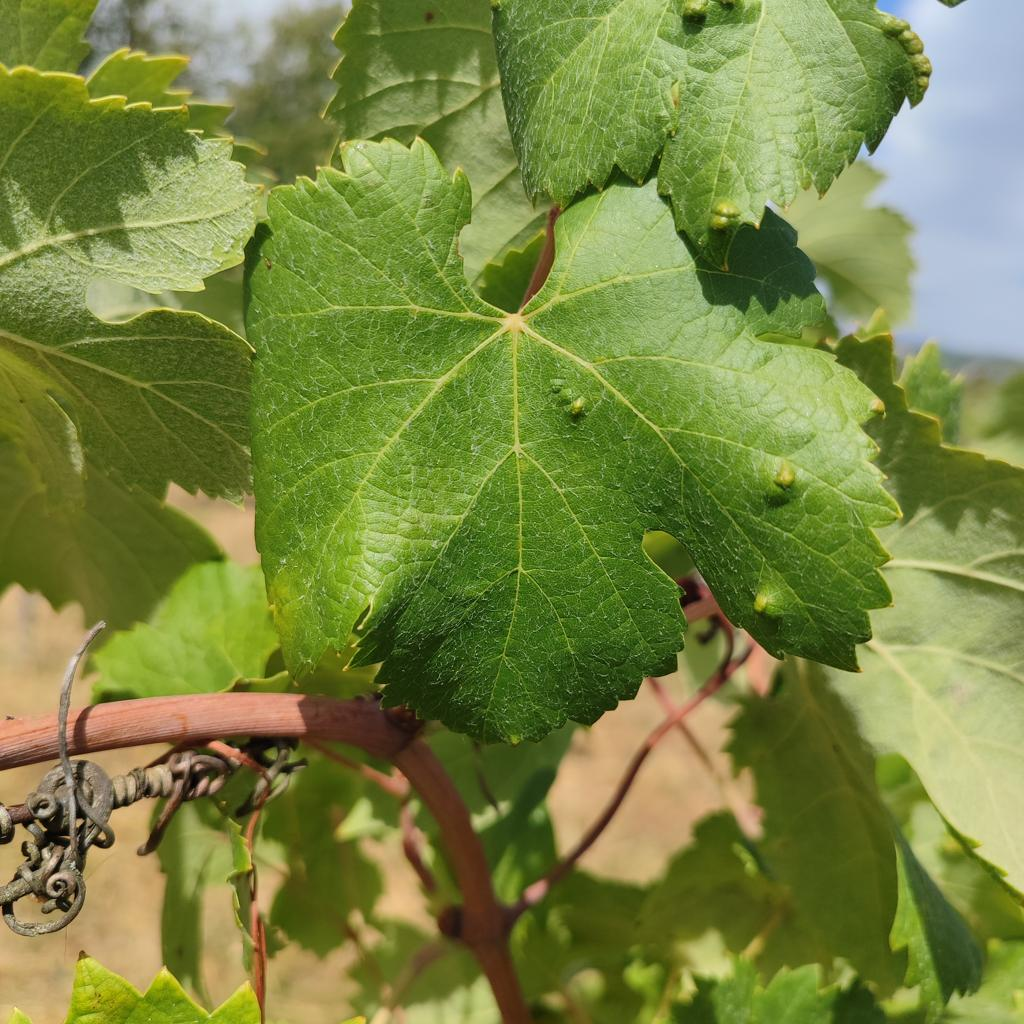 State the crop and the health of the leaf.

grapevine, erineum mite
